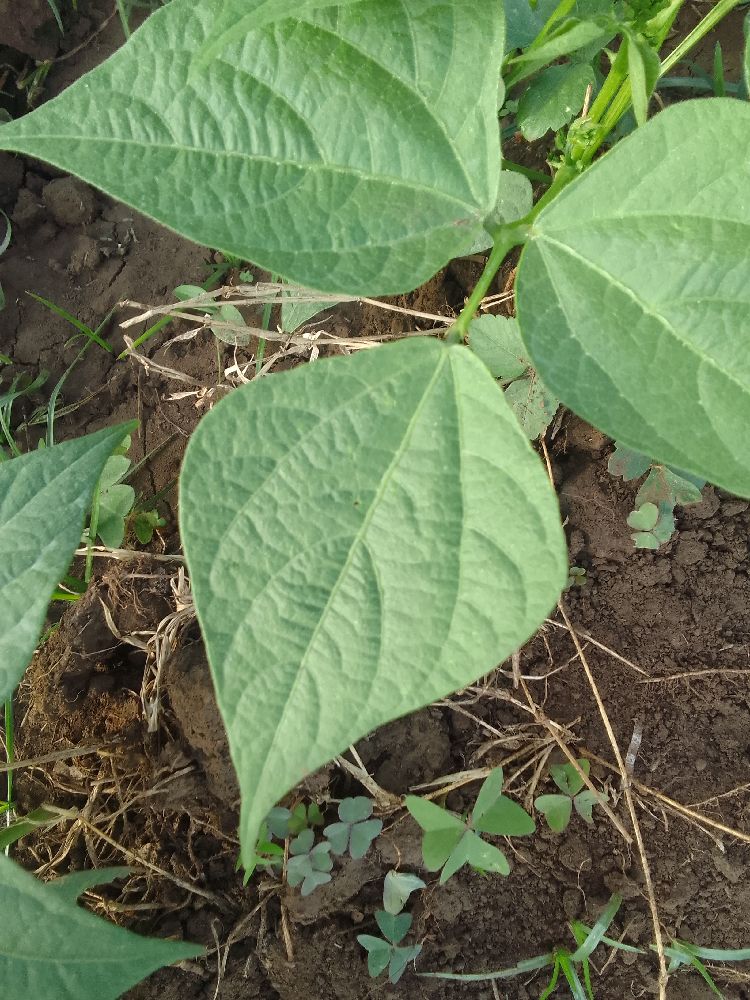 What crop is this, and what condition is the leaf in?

common bean, healthy
